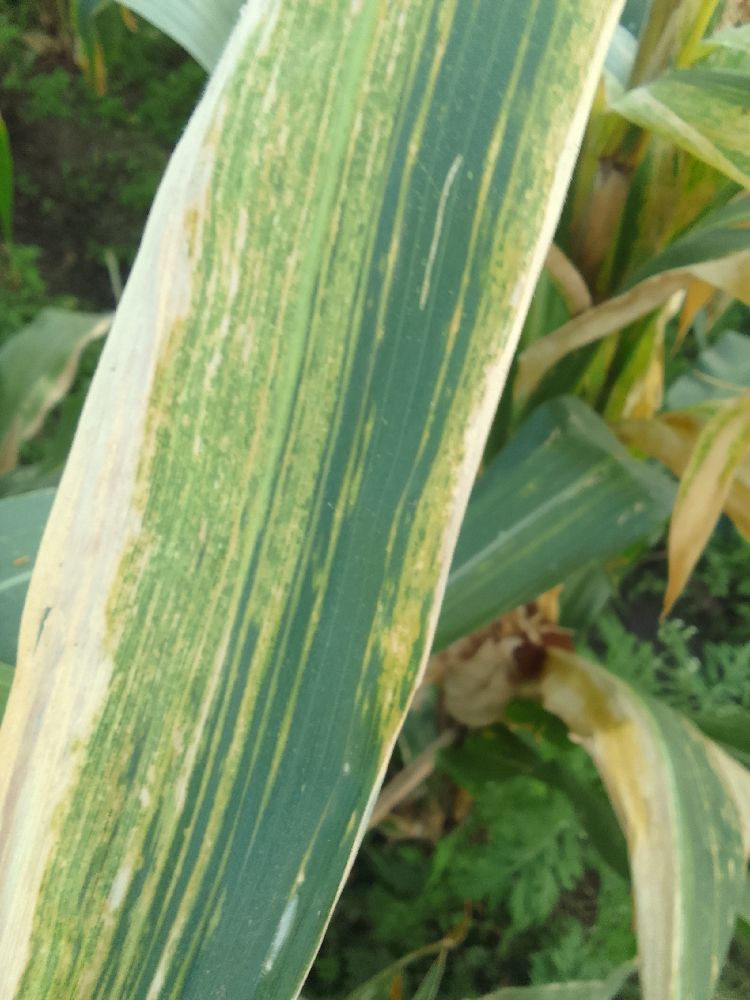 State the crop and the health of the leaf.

maize, maize lethal necrosis
